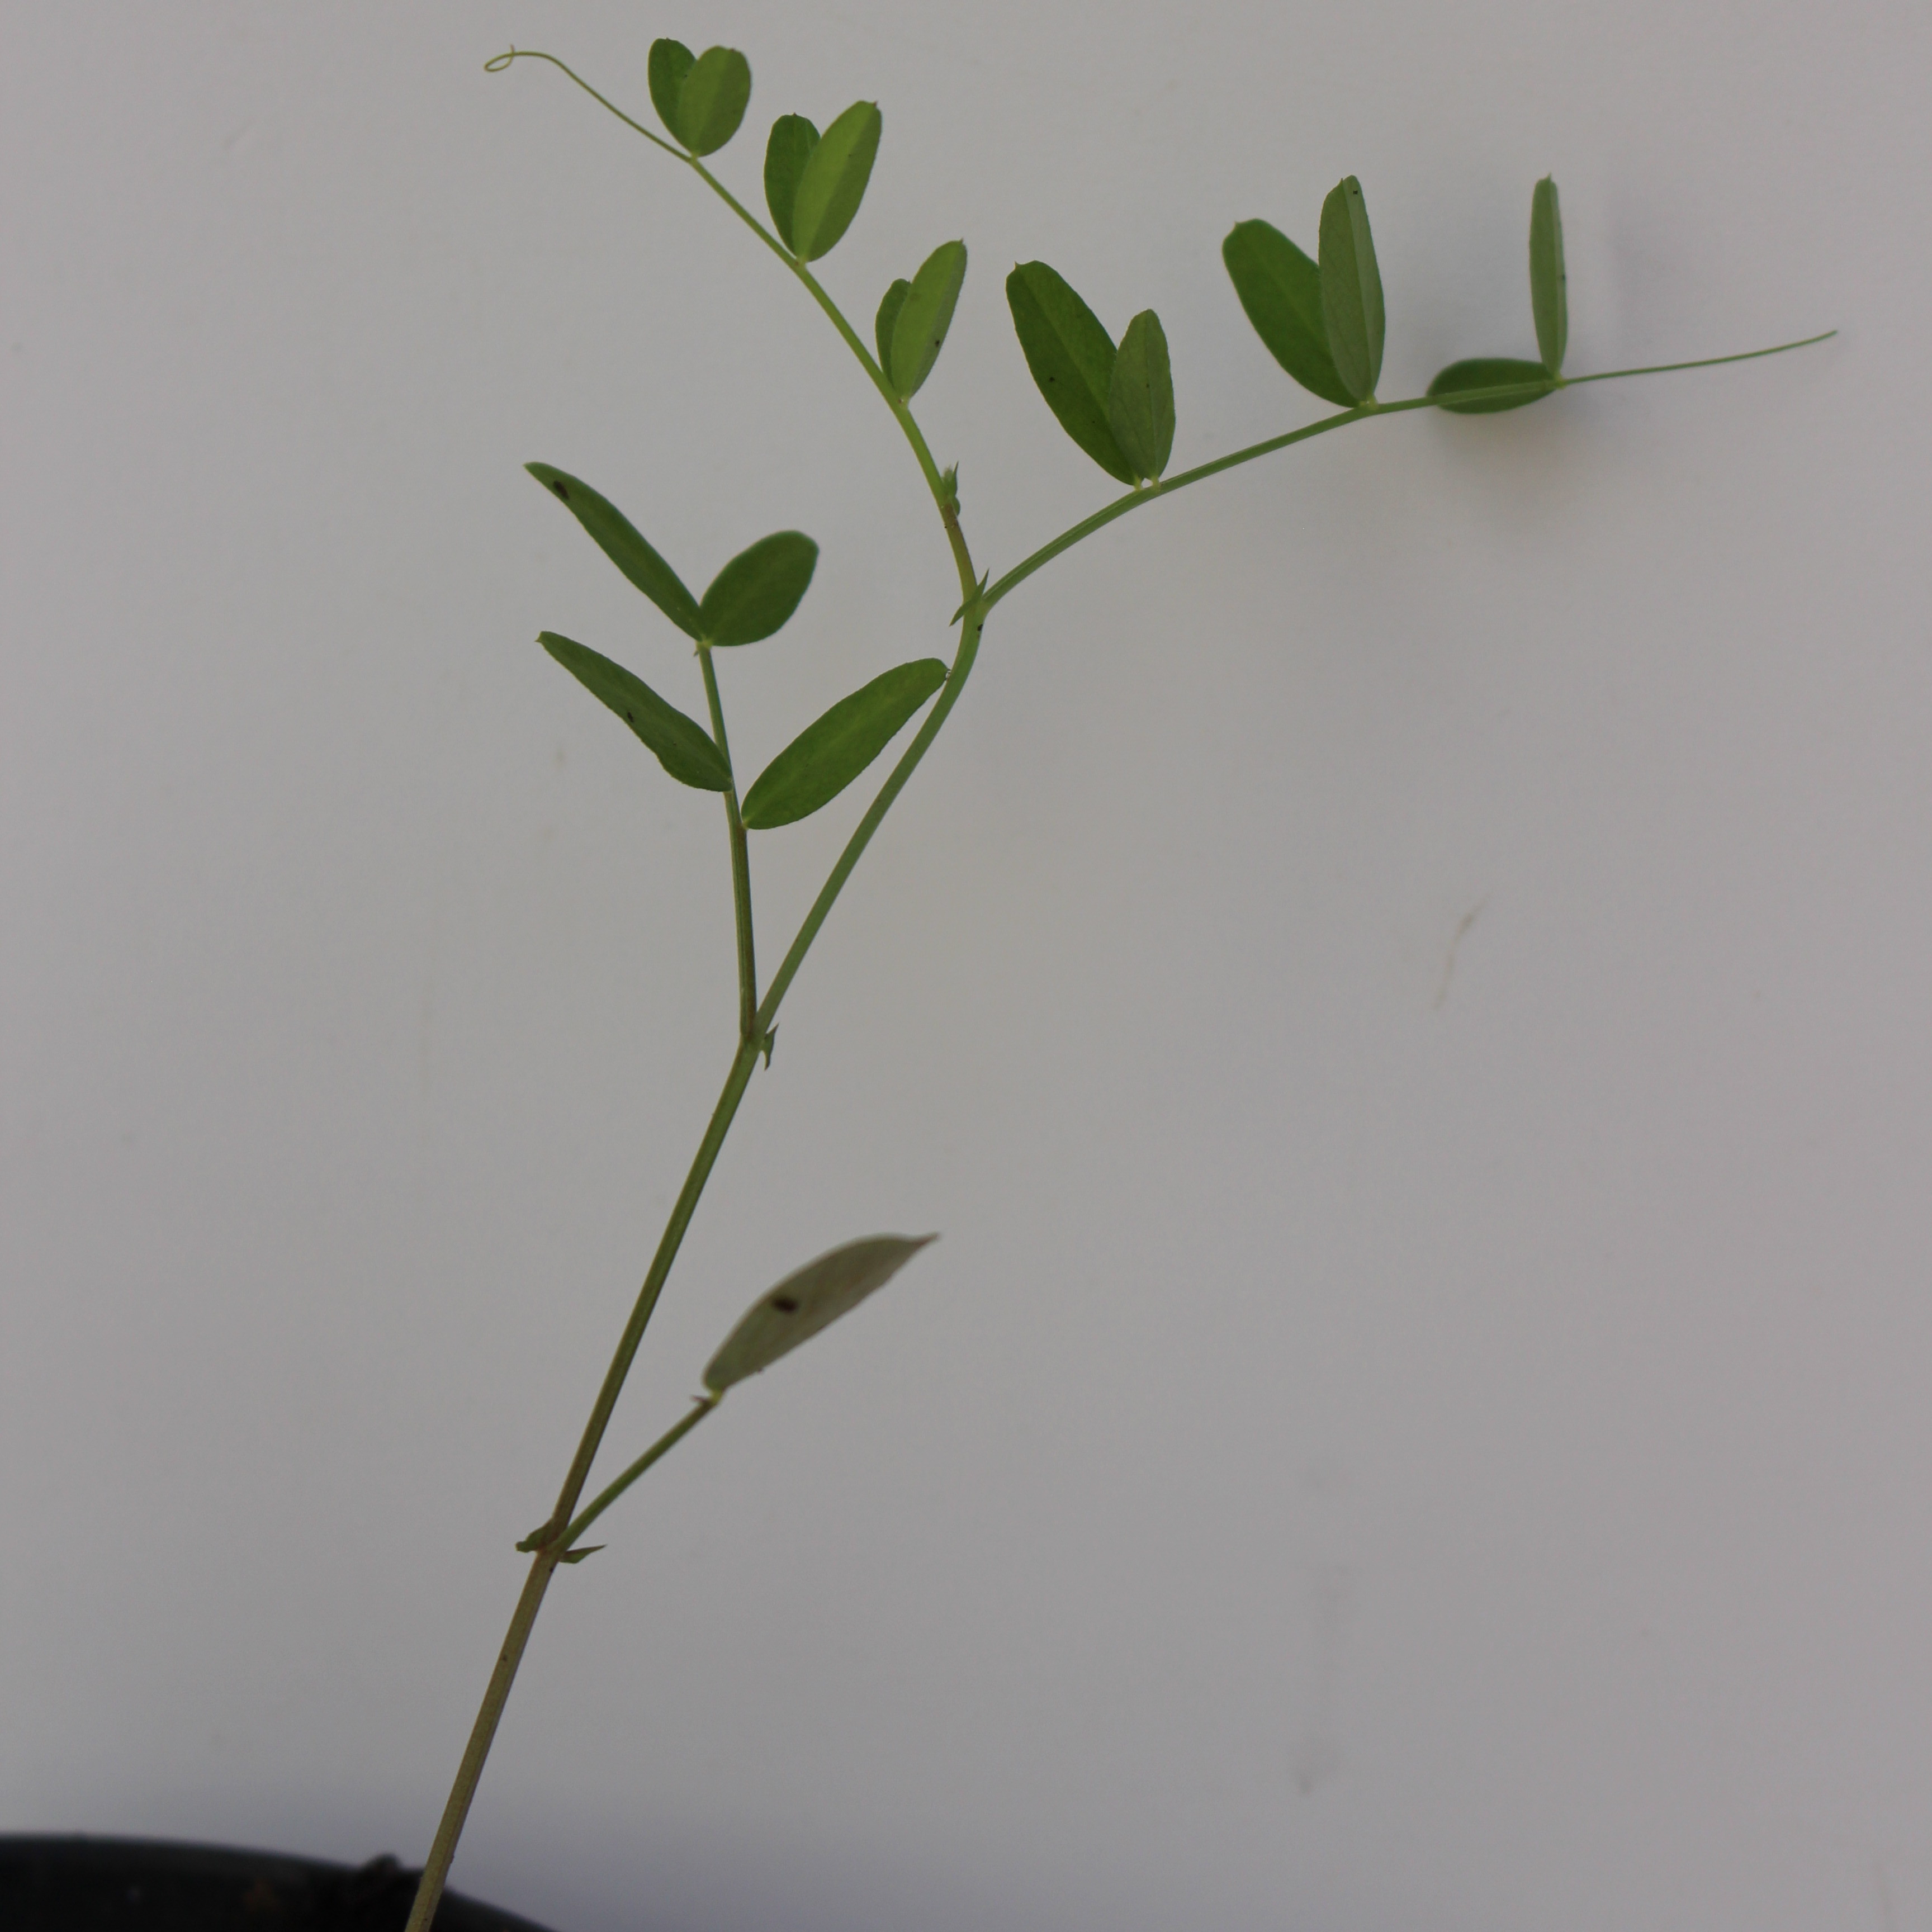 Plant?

Vicia sativa
